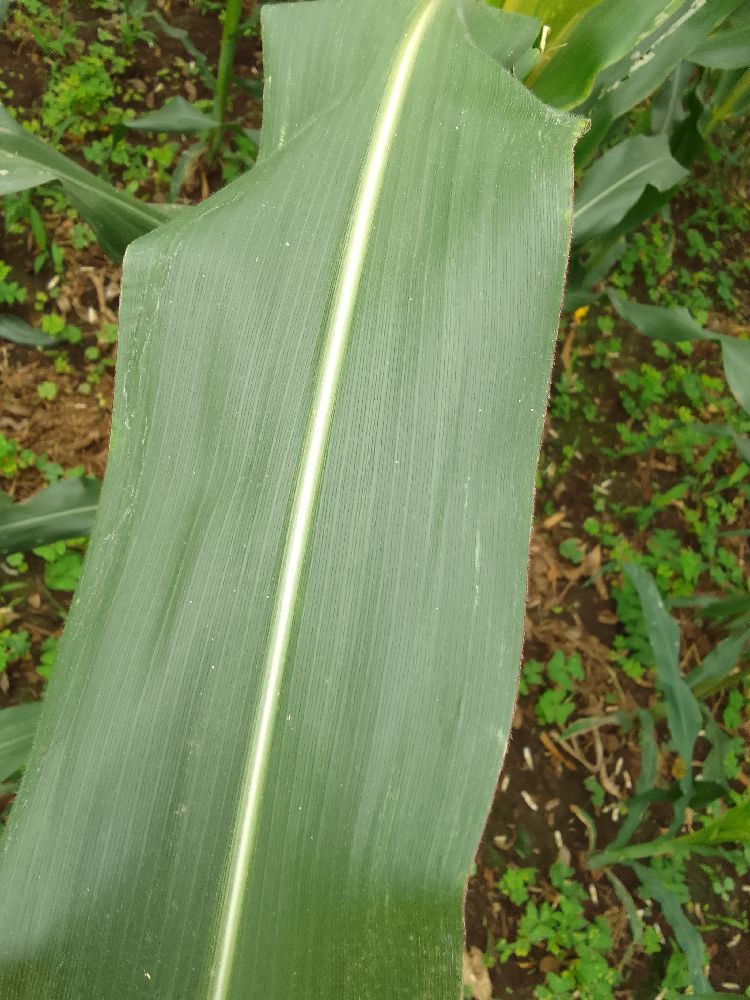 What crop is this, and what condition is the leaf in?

maize, healthy
